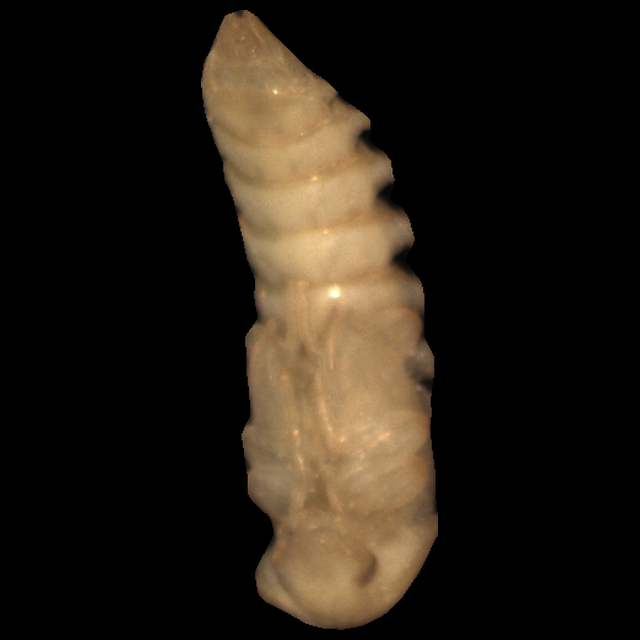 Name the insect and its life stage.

mealworm pupa
